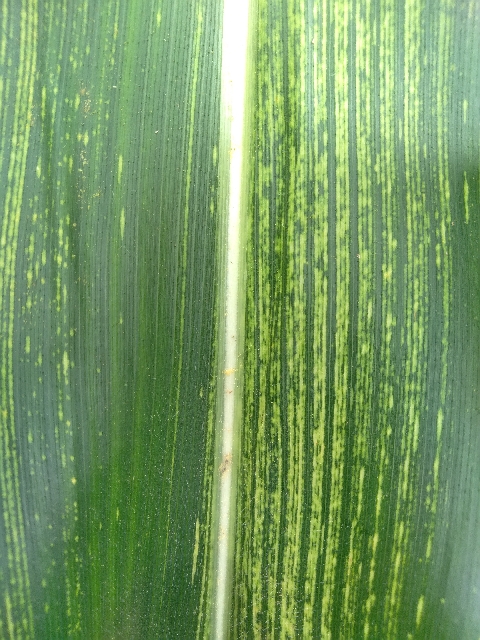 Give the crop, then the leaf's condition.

maize, maize streak virus
